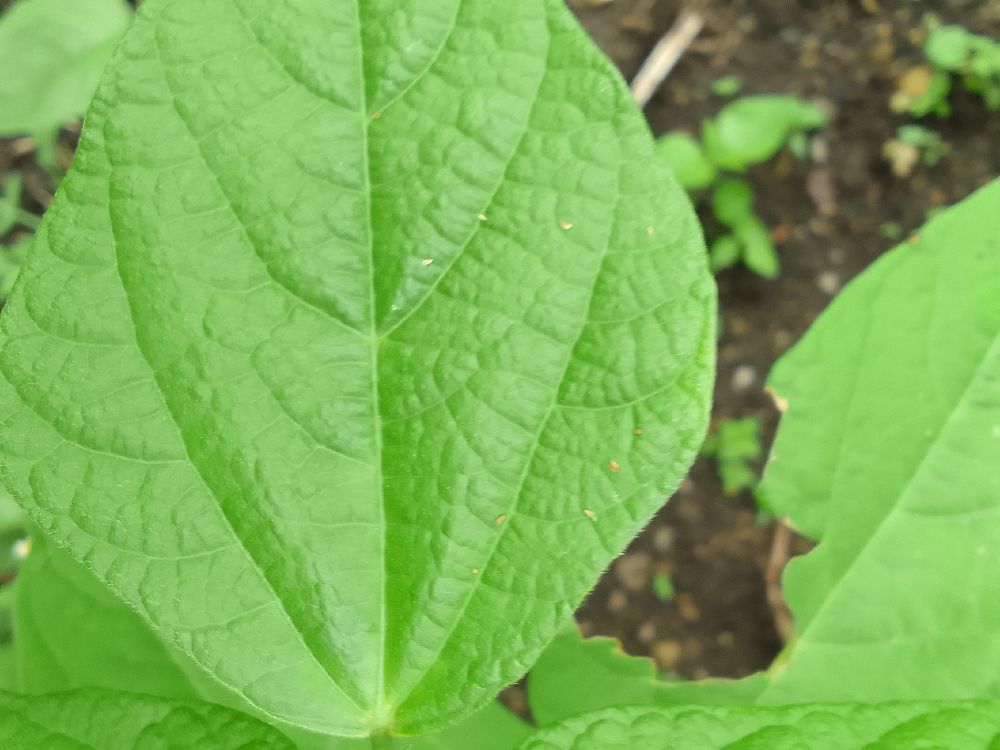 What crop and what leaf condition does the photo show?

common bean, healthy
